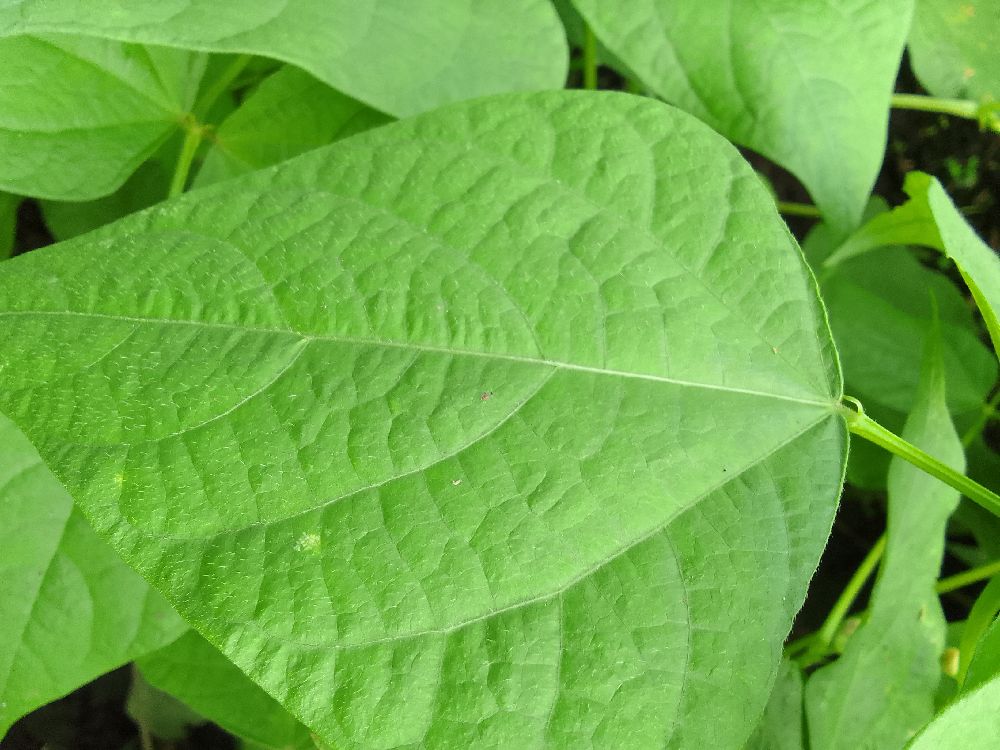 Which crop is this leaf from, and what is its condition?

common bean, healthy
